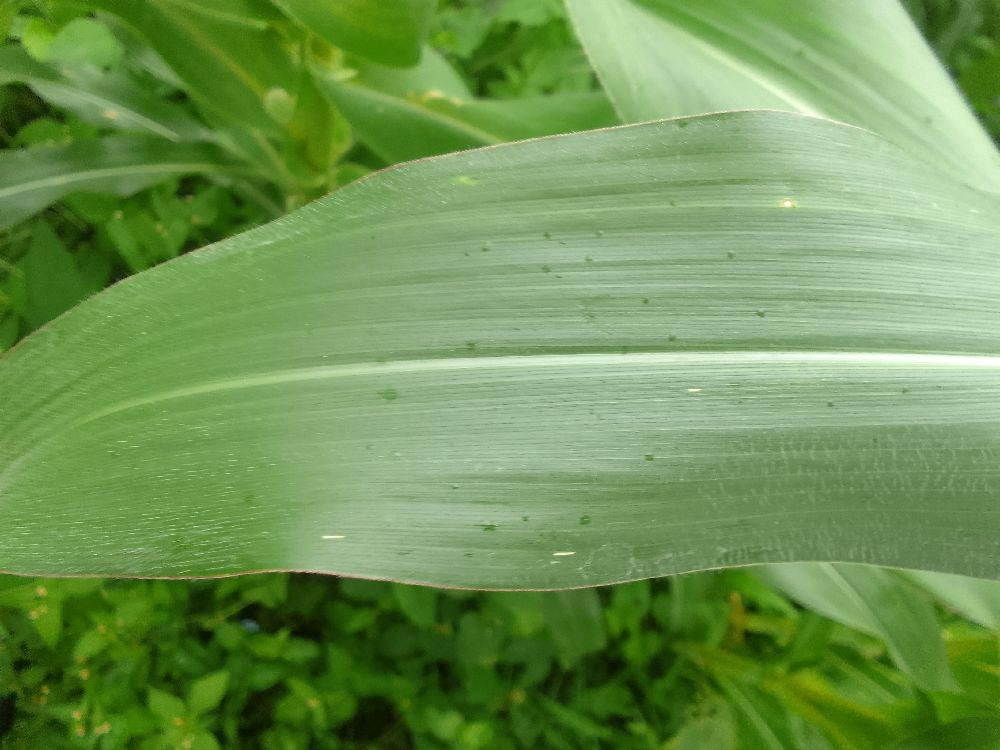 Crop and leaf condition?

maize, healthy
